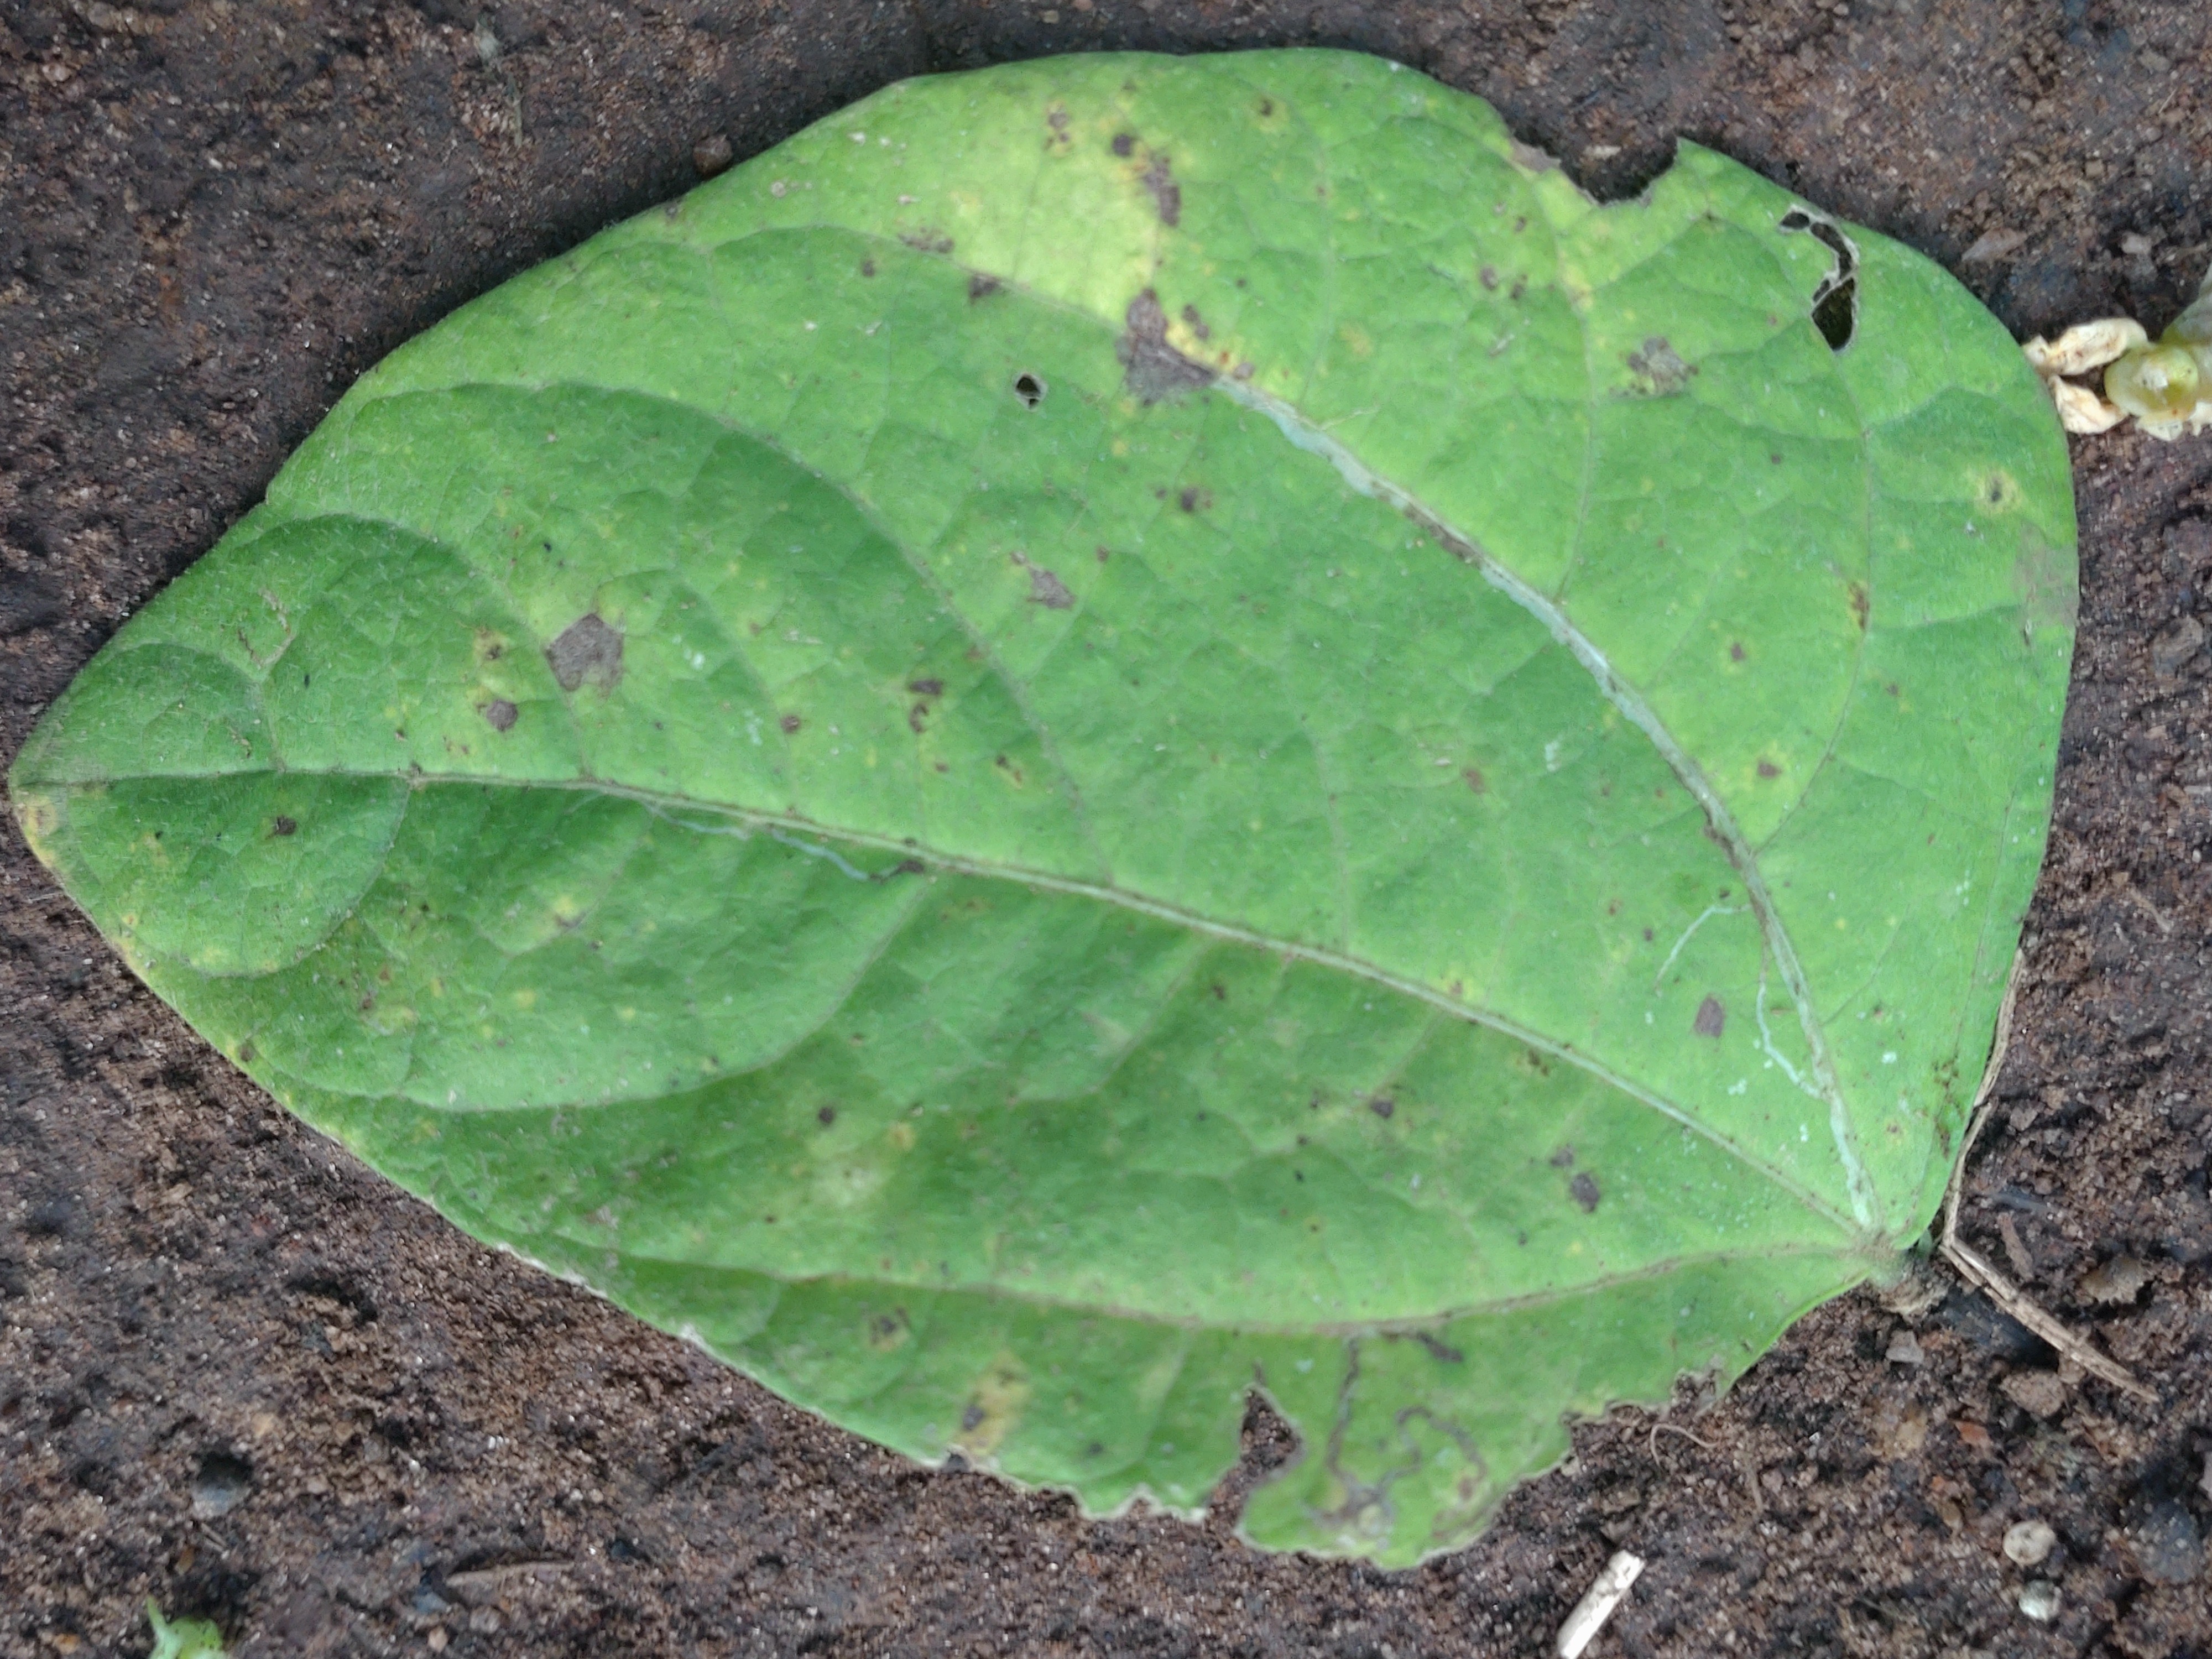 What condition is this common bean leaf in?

anthracnose
